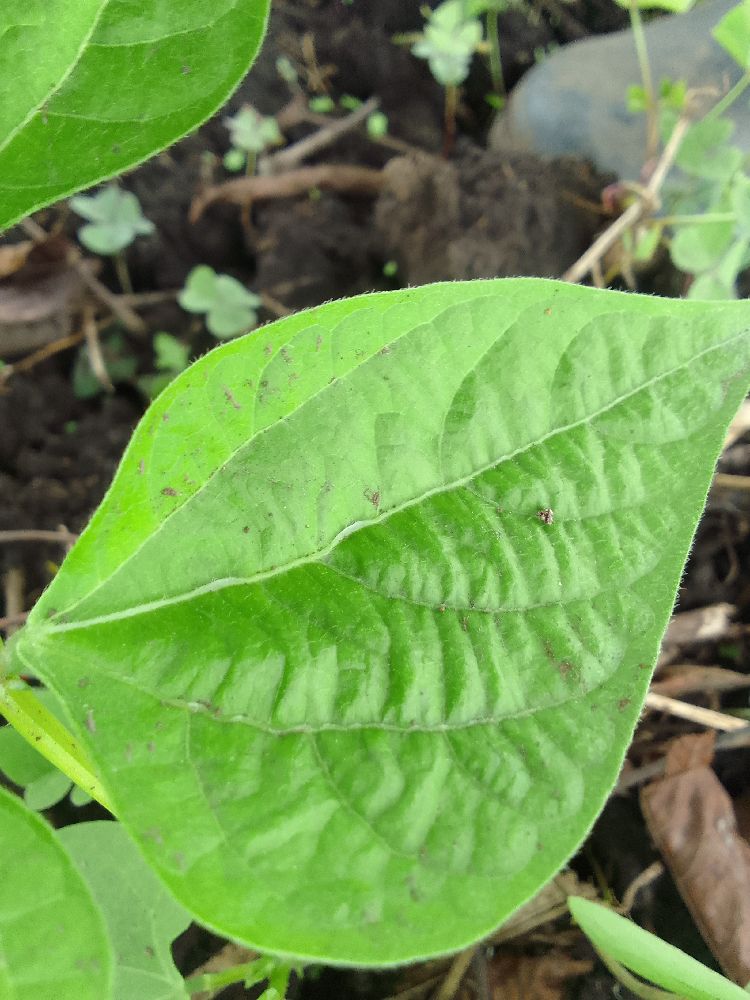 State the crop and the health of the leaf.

common bean, healthy
